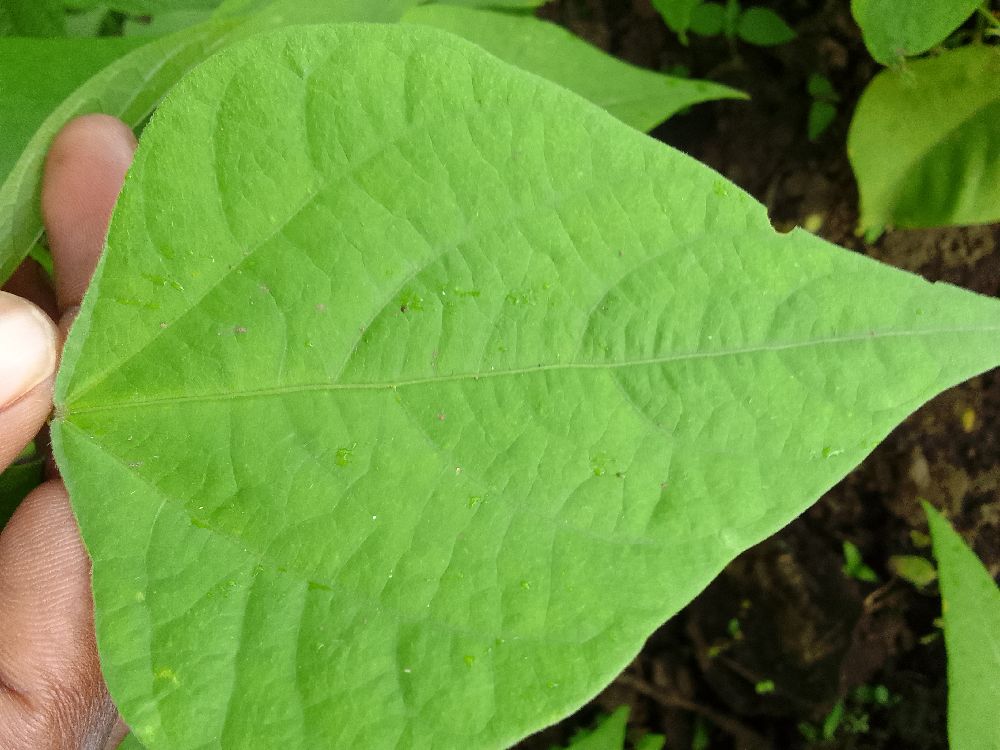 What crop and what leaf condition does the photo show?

common bean, healthy
